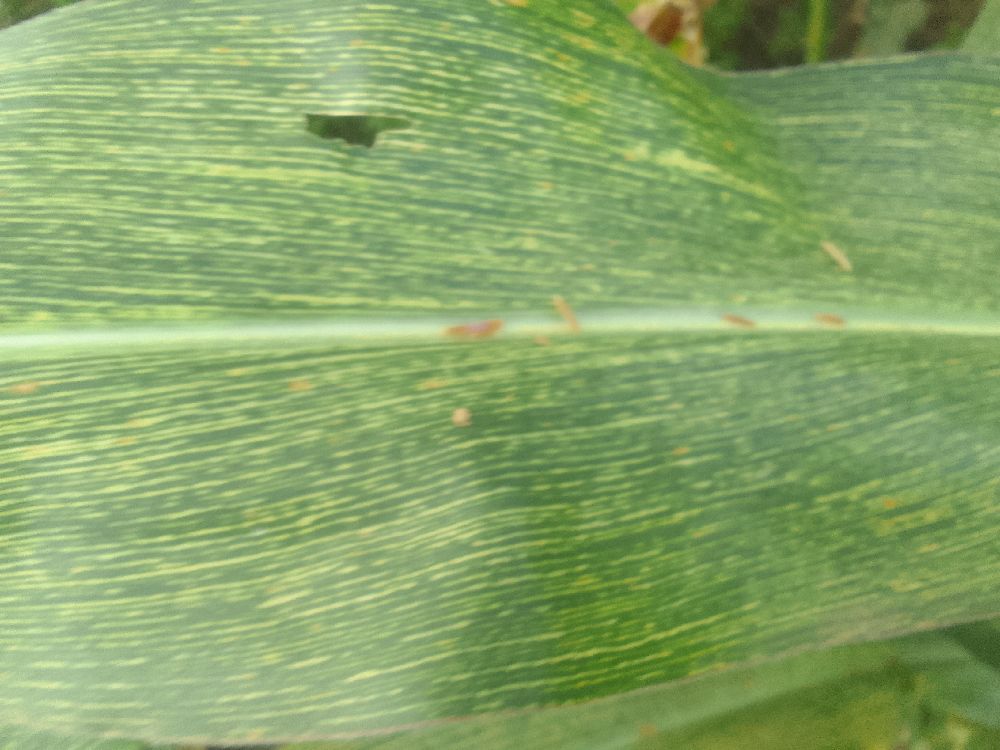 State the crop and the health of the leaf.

maize, maize streak virus
